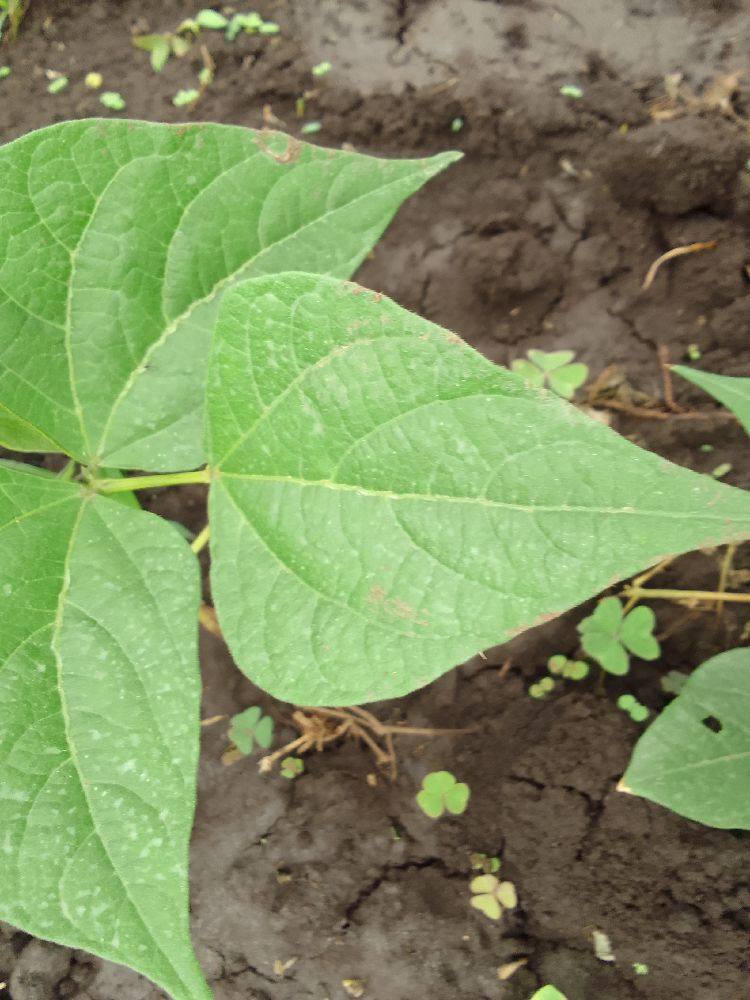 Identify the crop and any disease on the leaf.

common bean, healthy
